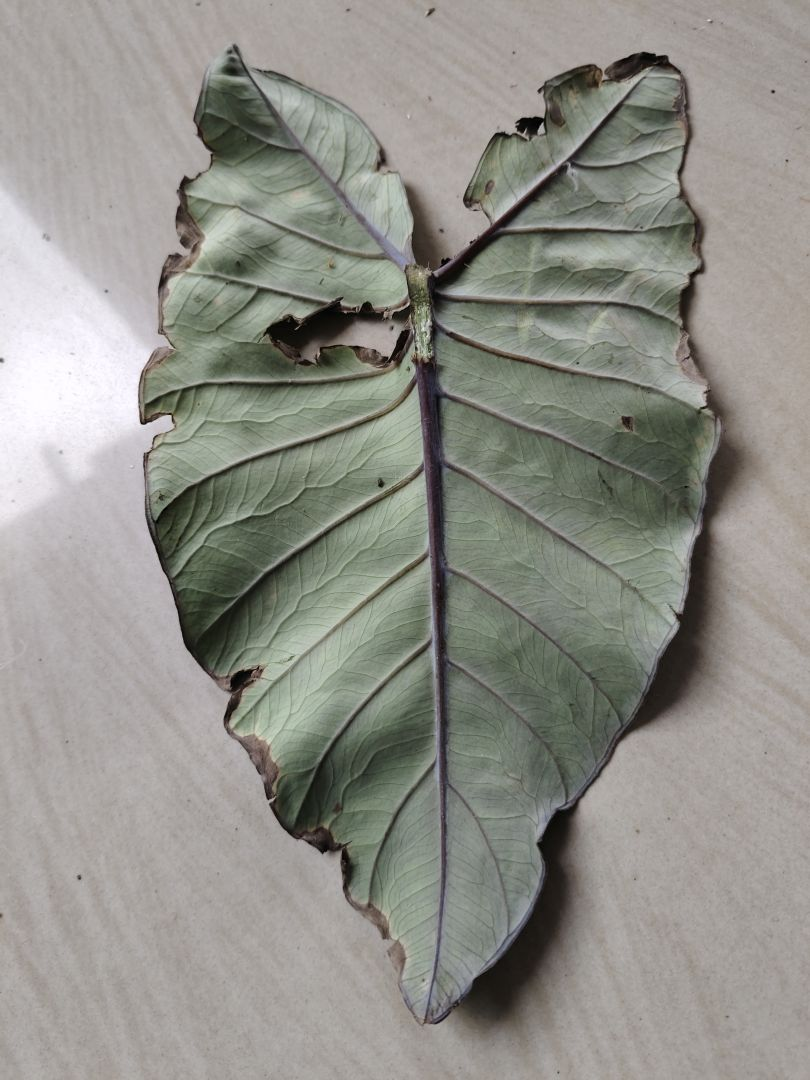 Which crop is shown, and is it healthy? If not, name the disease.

taro, leaf blight
